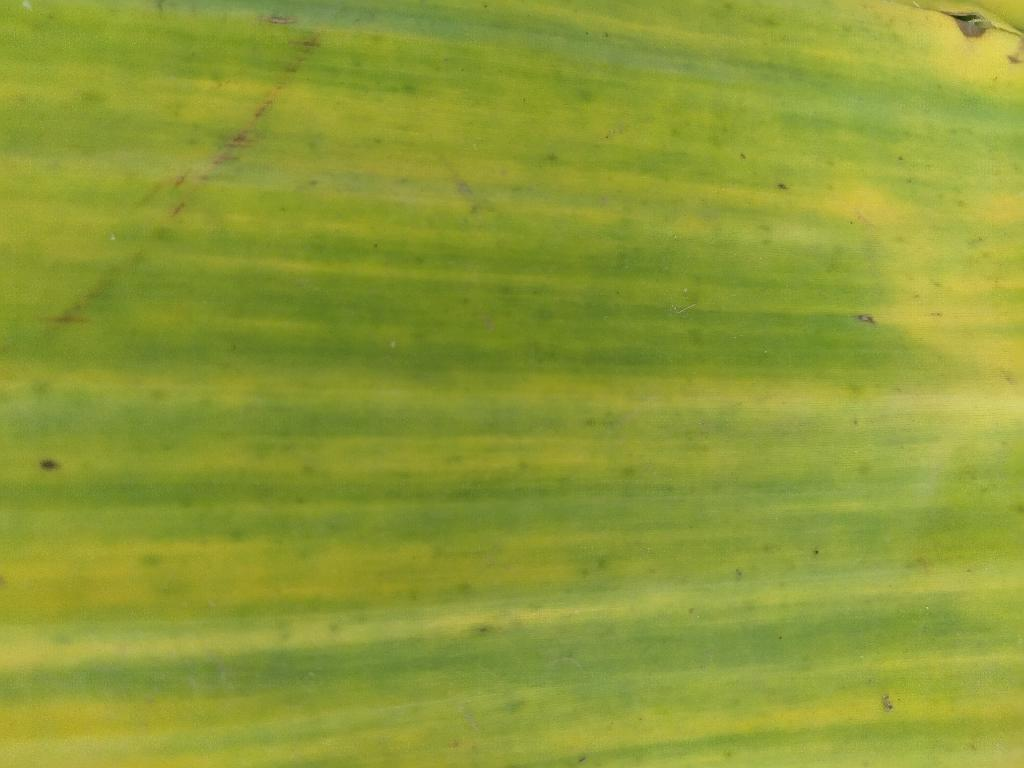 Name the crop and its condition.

banana, fusarium wilt race 1
